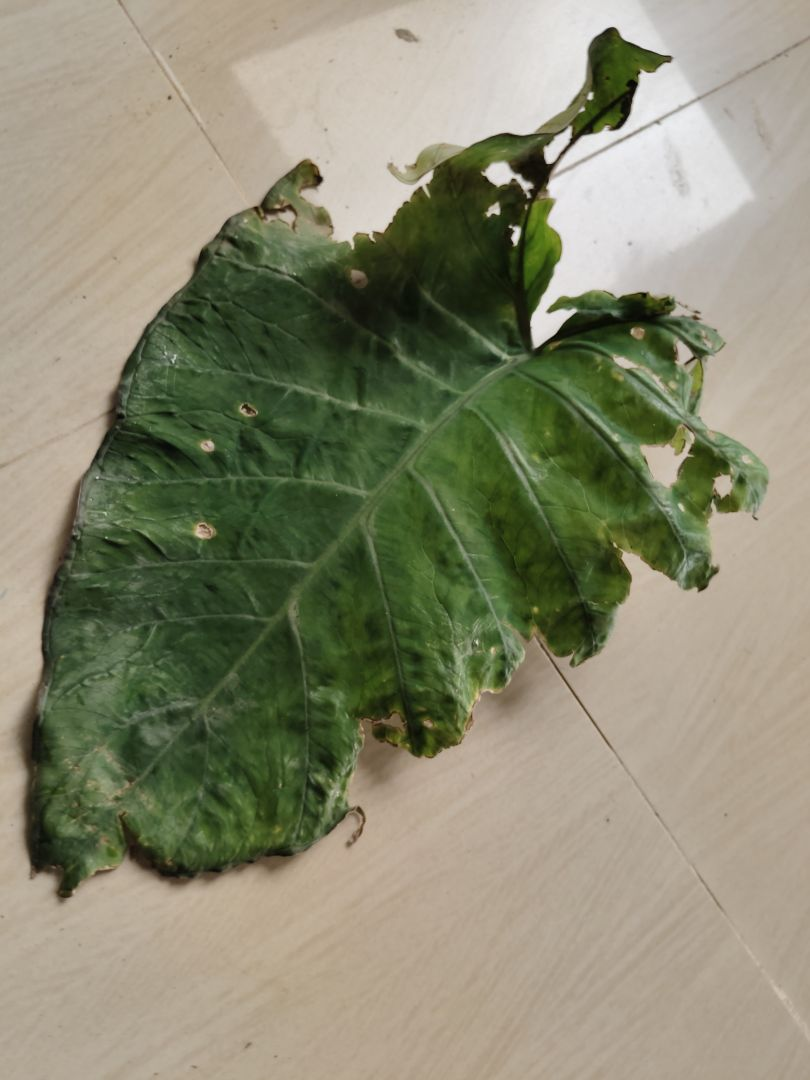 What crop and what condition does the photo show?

taro, leaf blight
